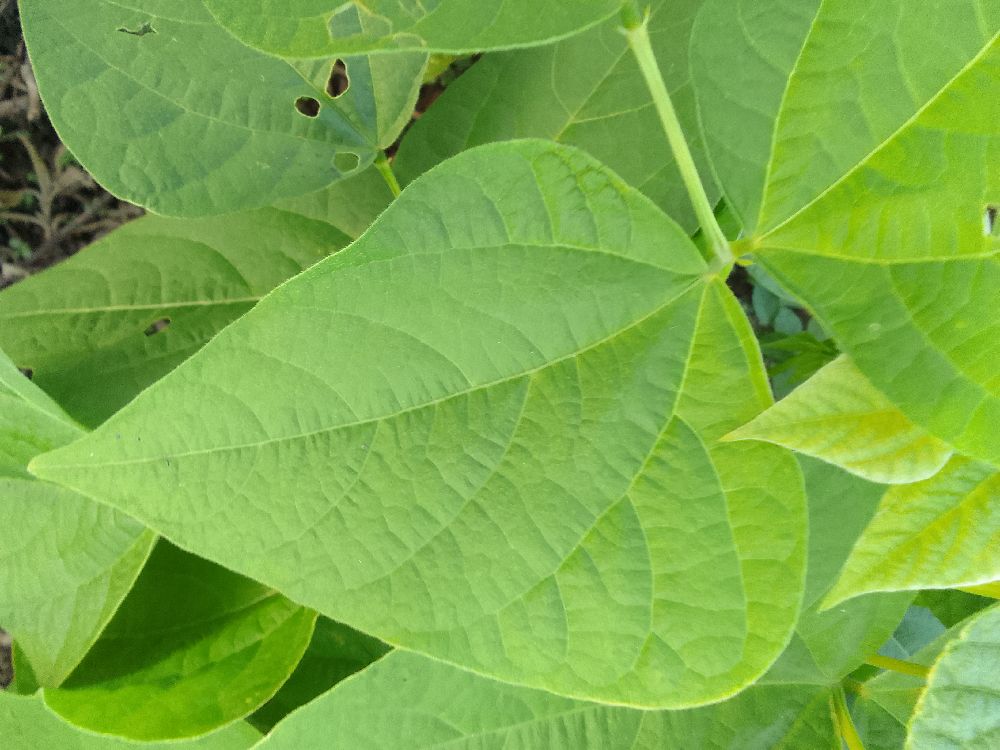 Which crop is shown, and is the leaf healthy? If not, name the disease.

common bean, healthy
